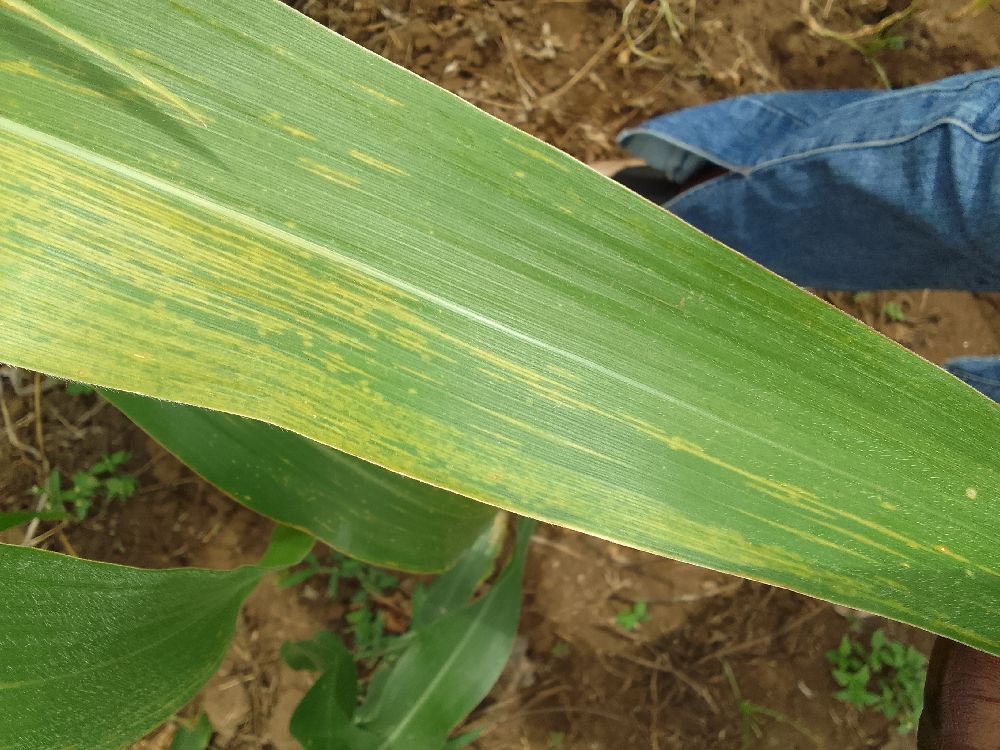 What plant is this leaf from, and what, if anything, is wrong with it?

maize, maize lethal necrosis
